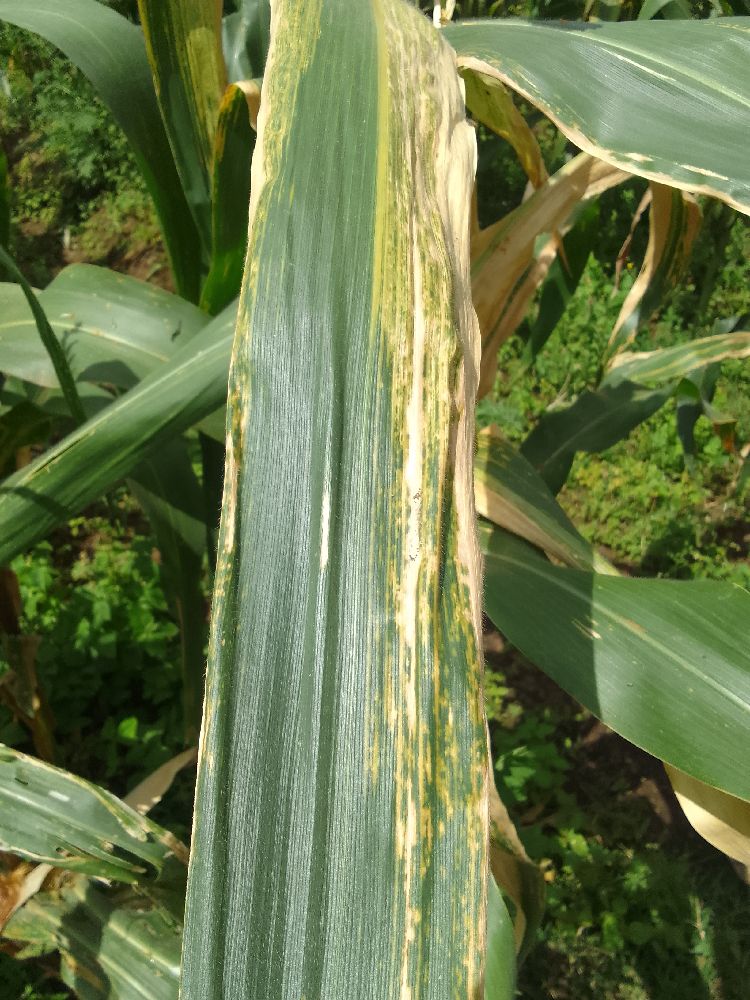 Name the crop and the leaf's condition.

maize, maize lethal necrosis
